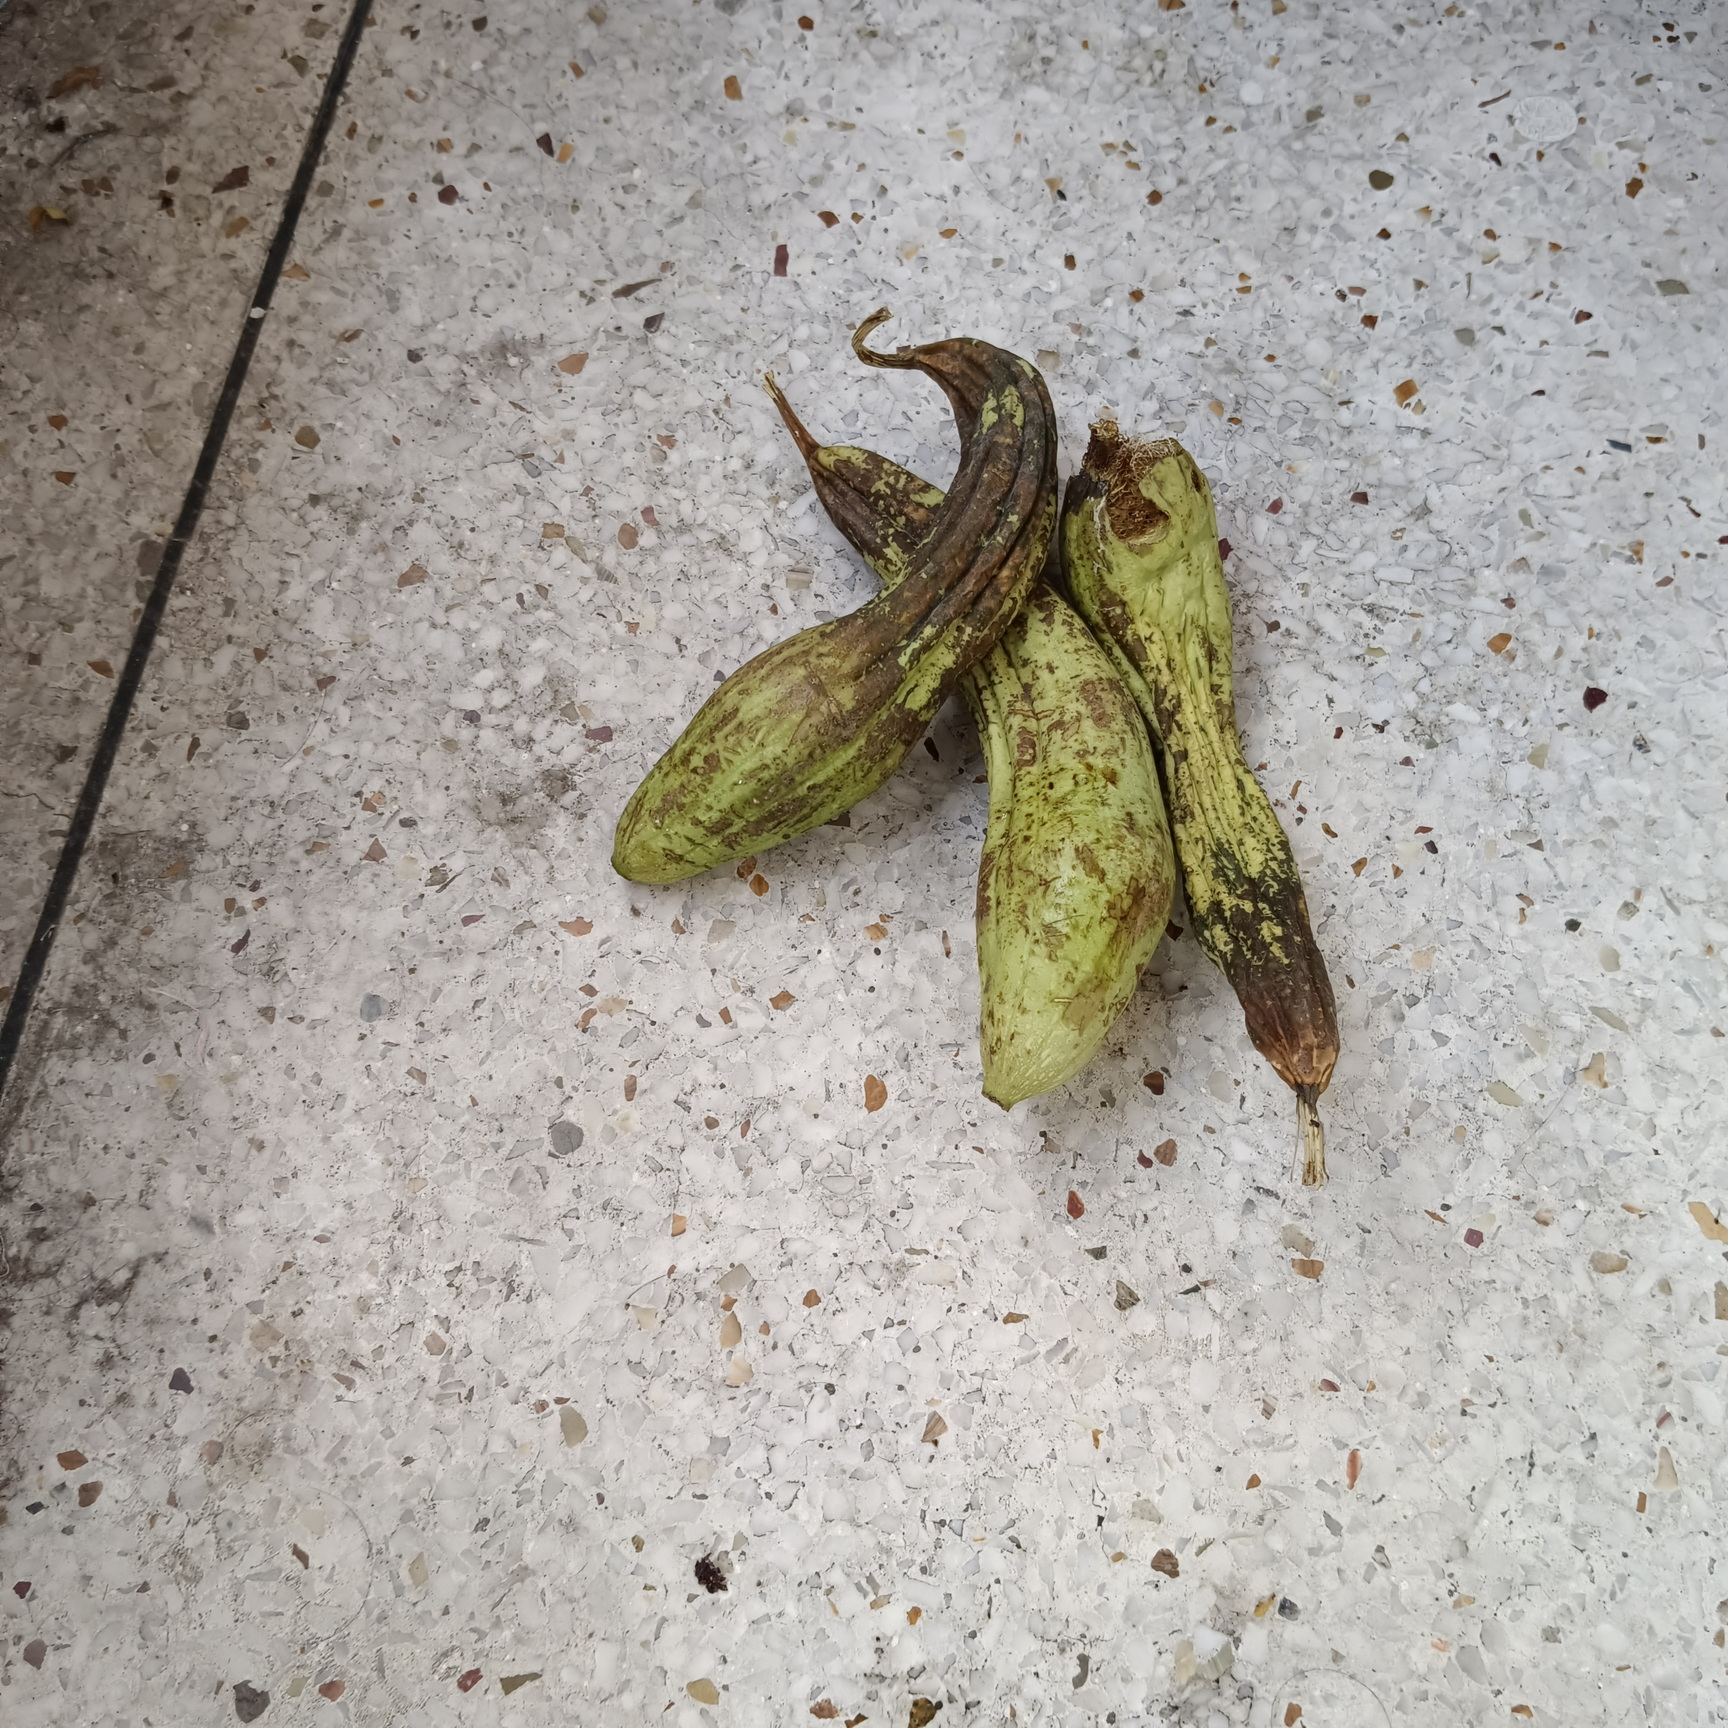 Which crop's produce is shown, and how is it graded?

luffa, faulty
